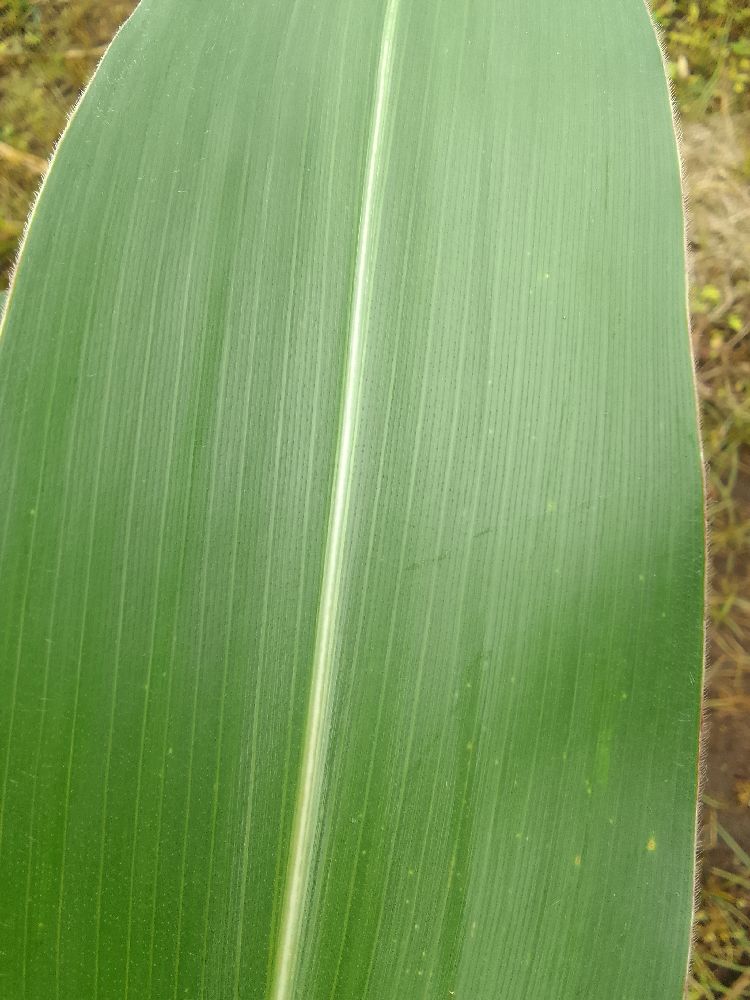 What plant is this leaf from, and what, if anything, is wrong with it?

maize, healthy
